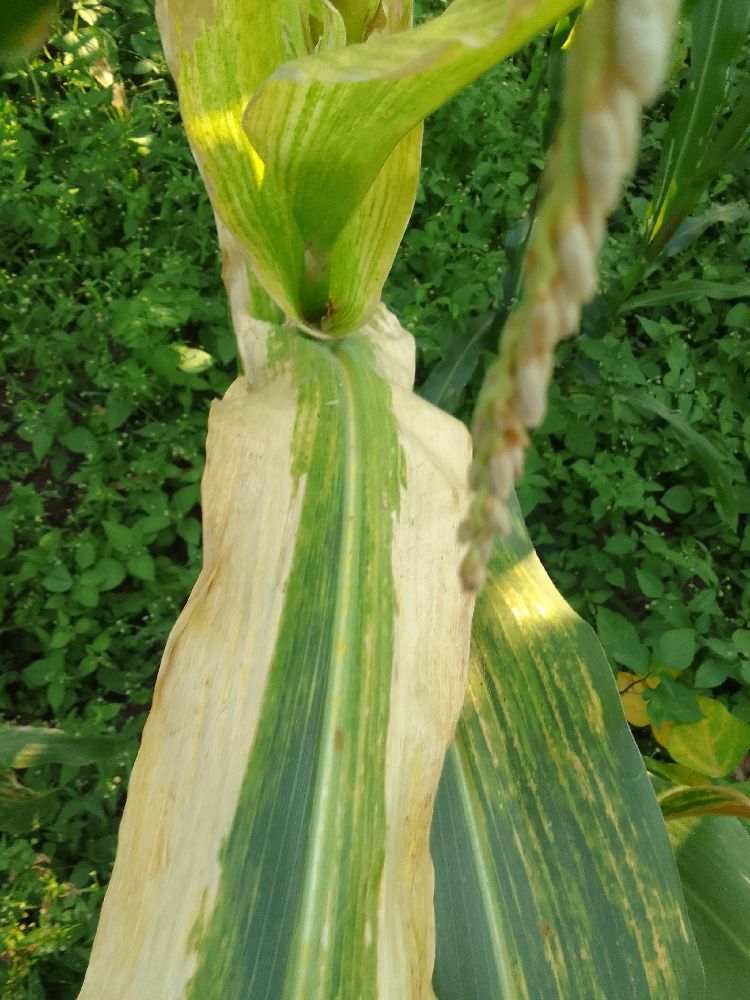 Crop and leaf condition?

maize, maize lethal necrosis
